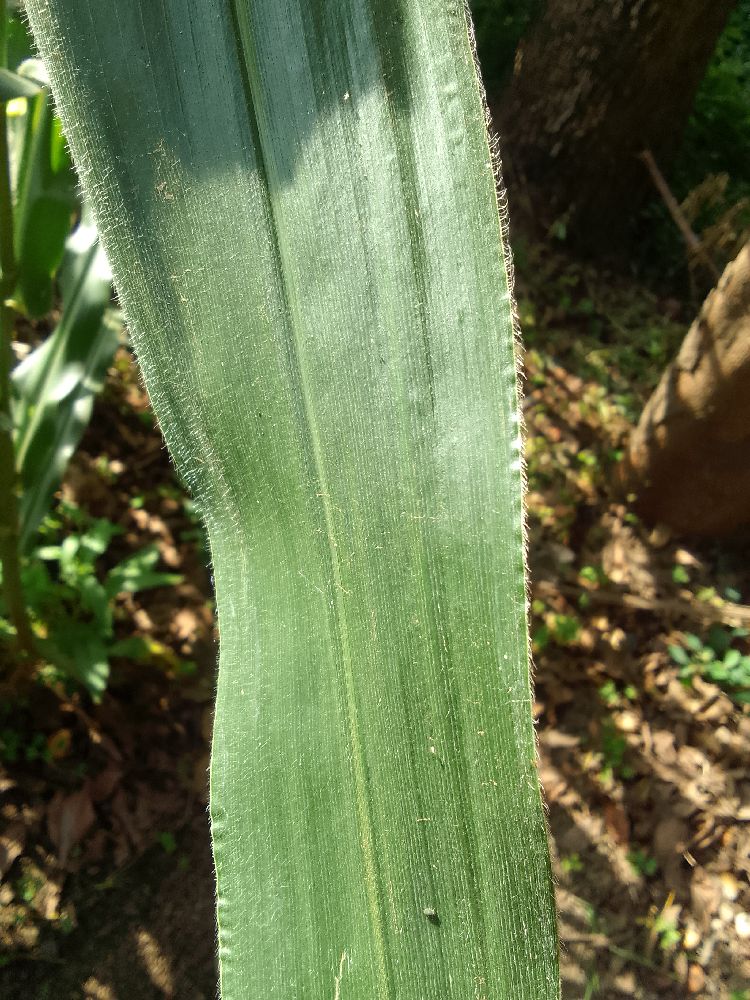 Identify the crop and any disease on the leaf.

maize, healthy
